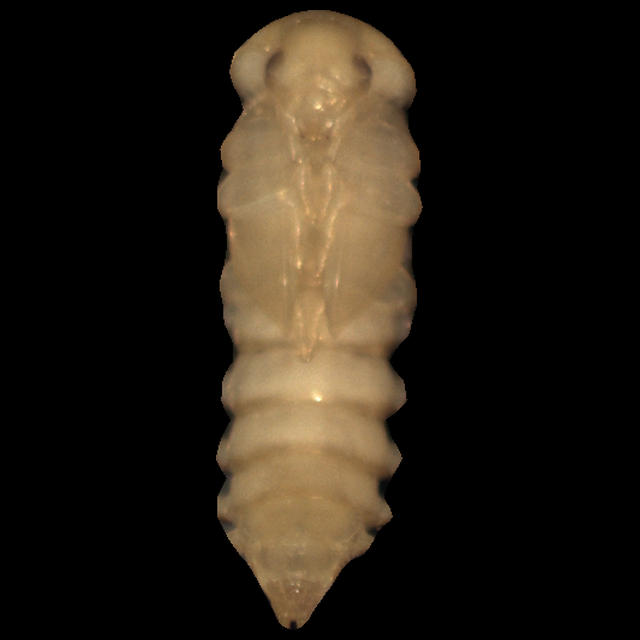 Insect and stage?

mealworm pupa
